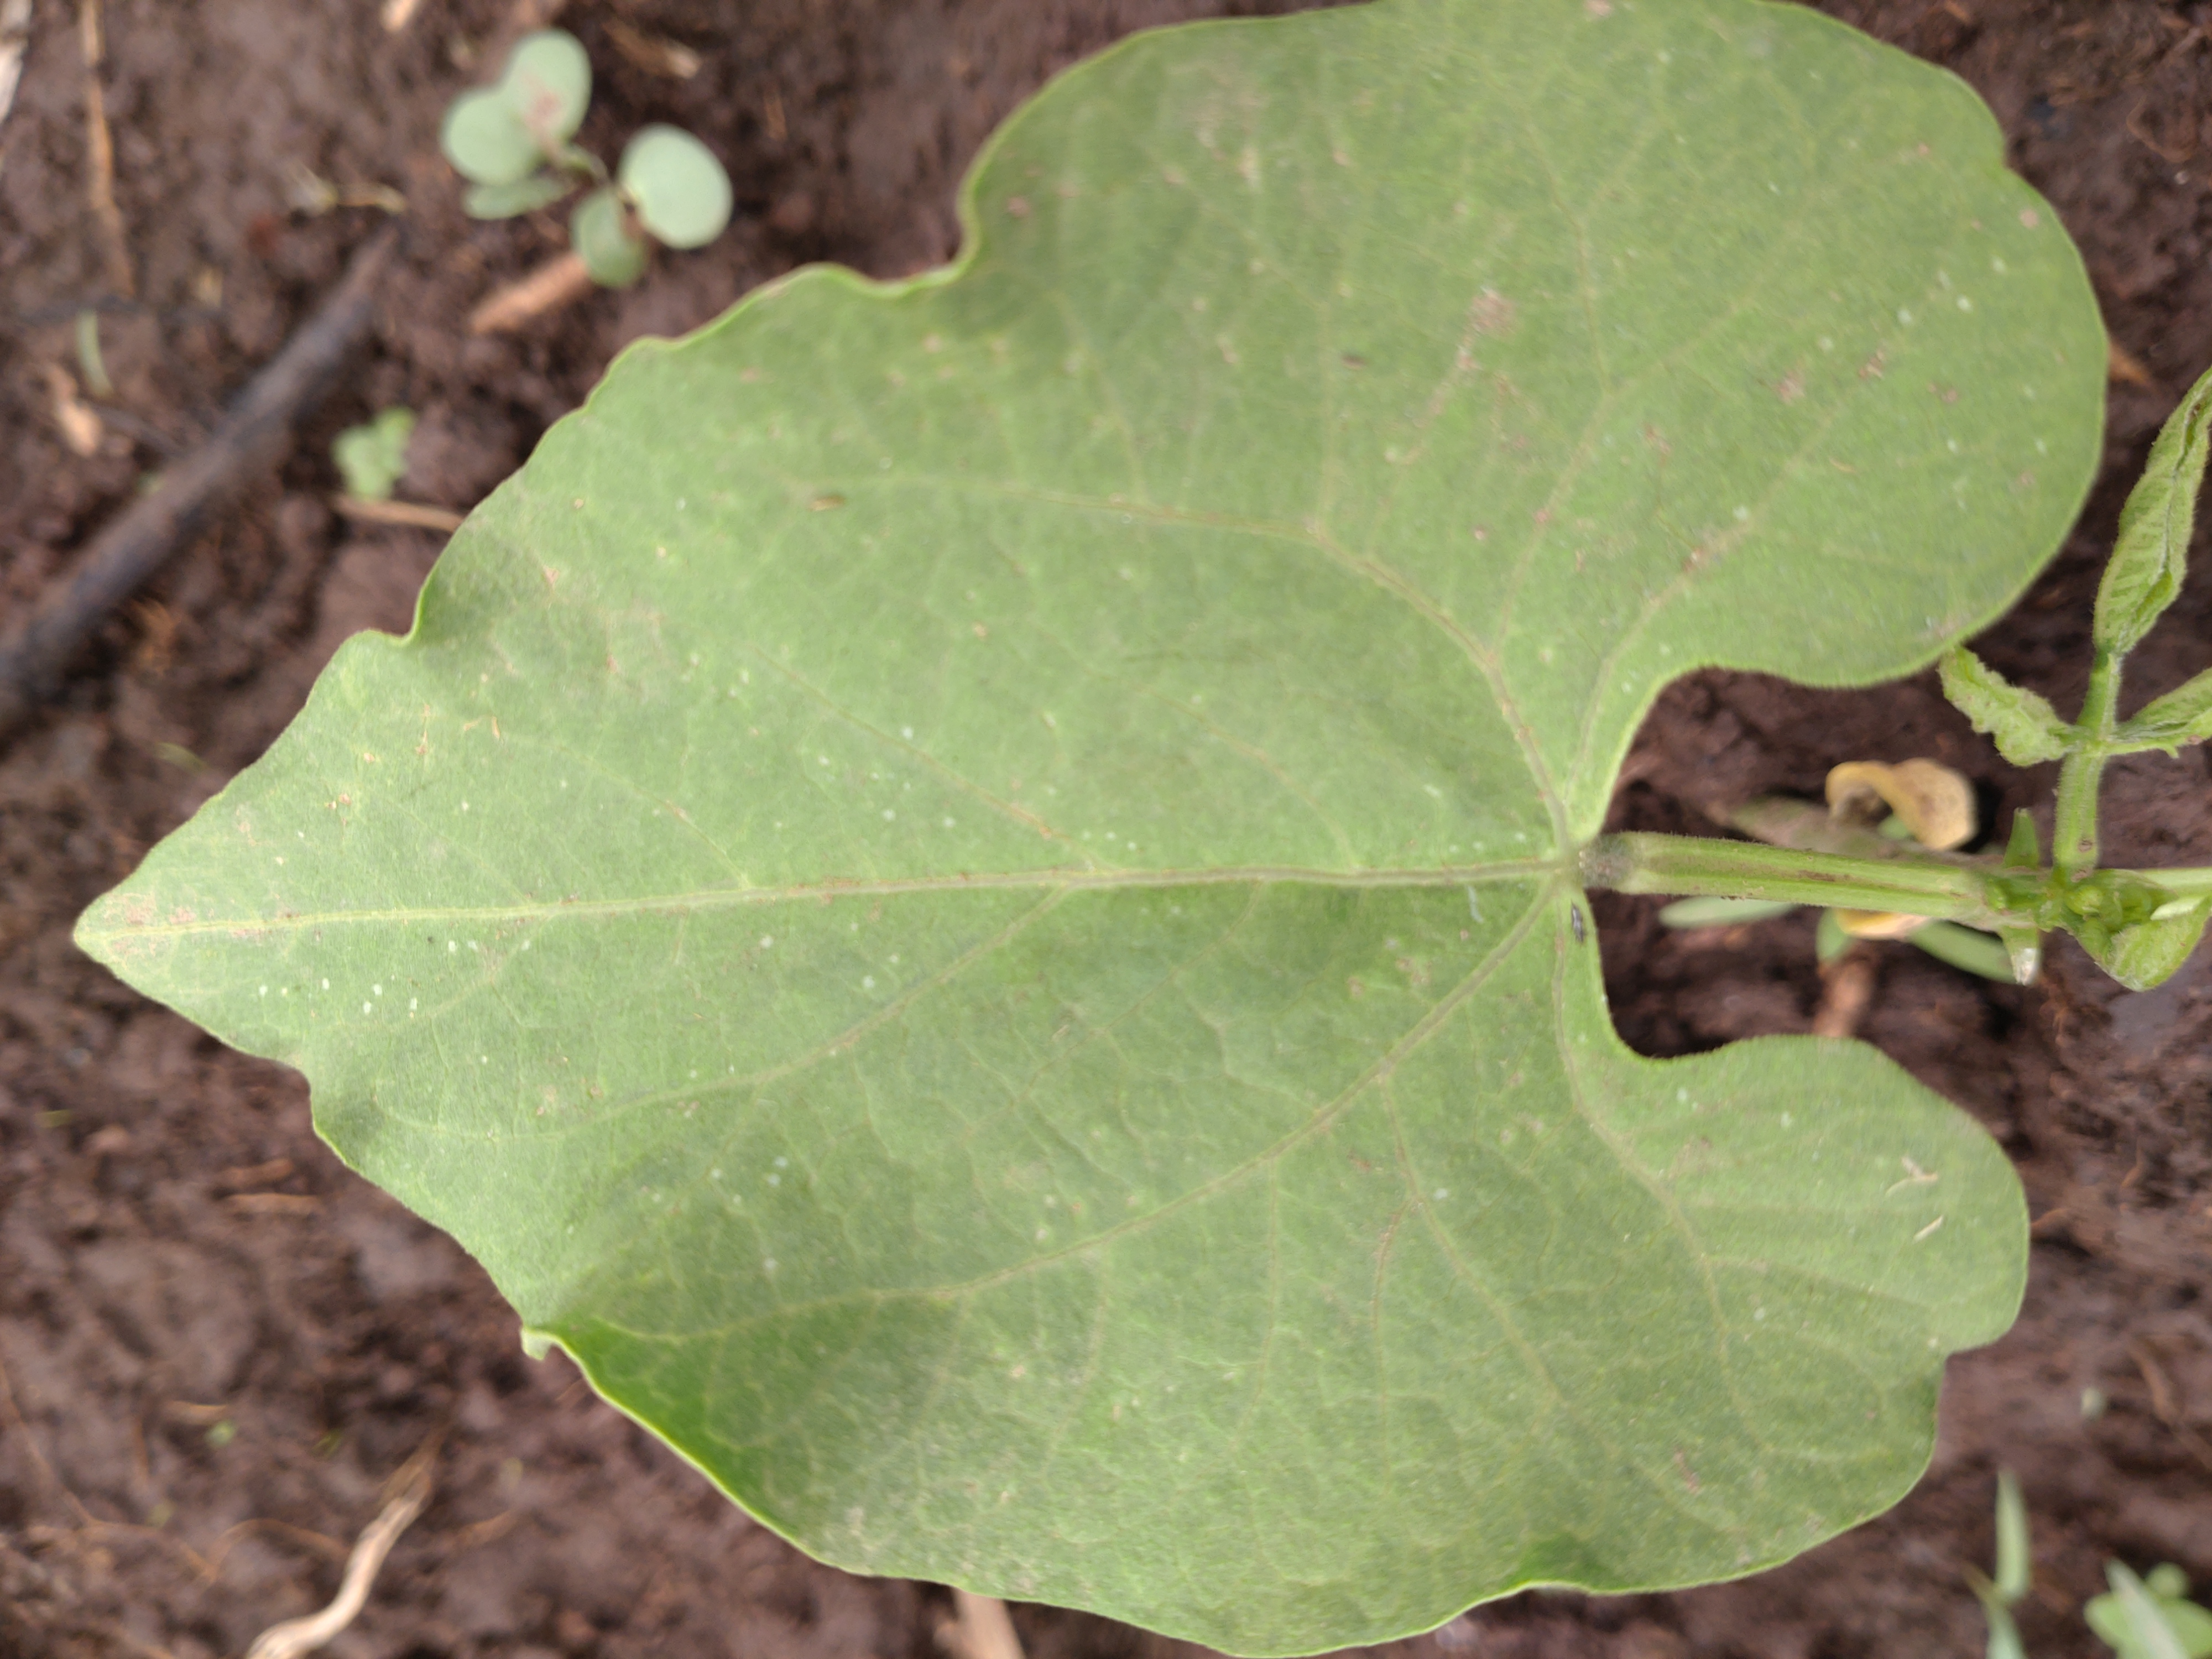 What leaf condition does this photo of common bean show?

healthy
